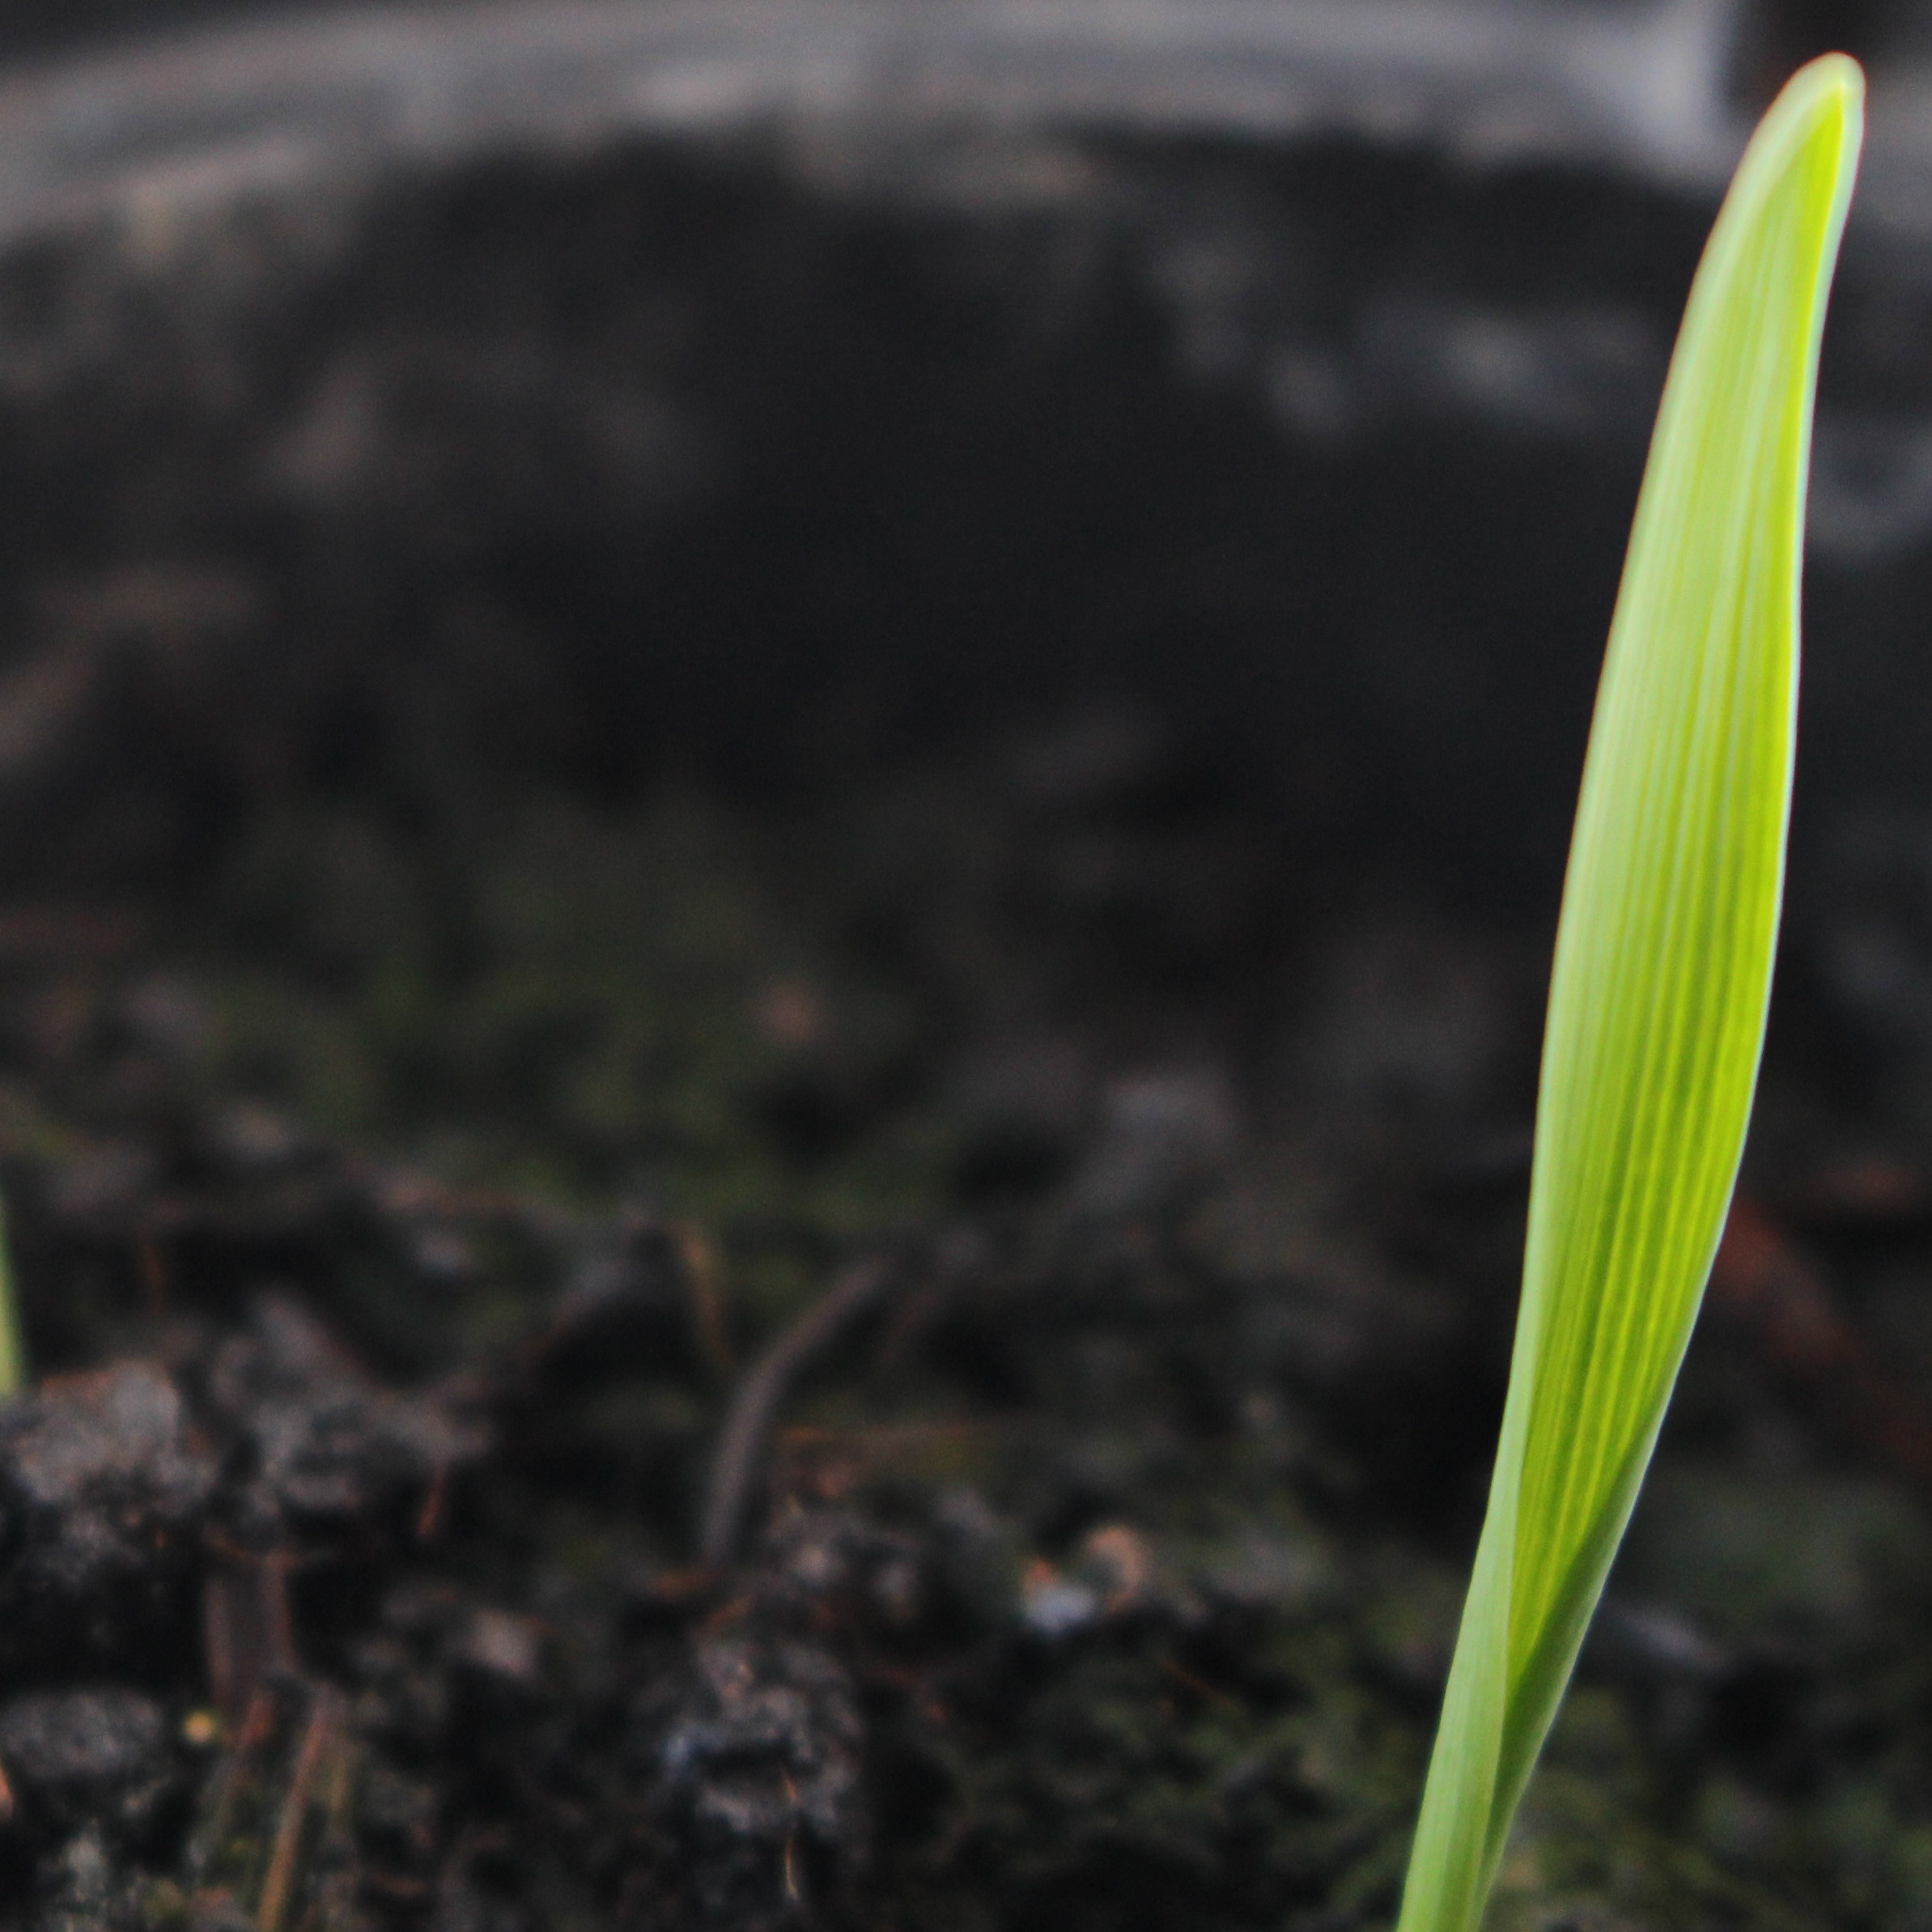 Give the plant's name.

Avena sterilis
